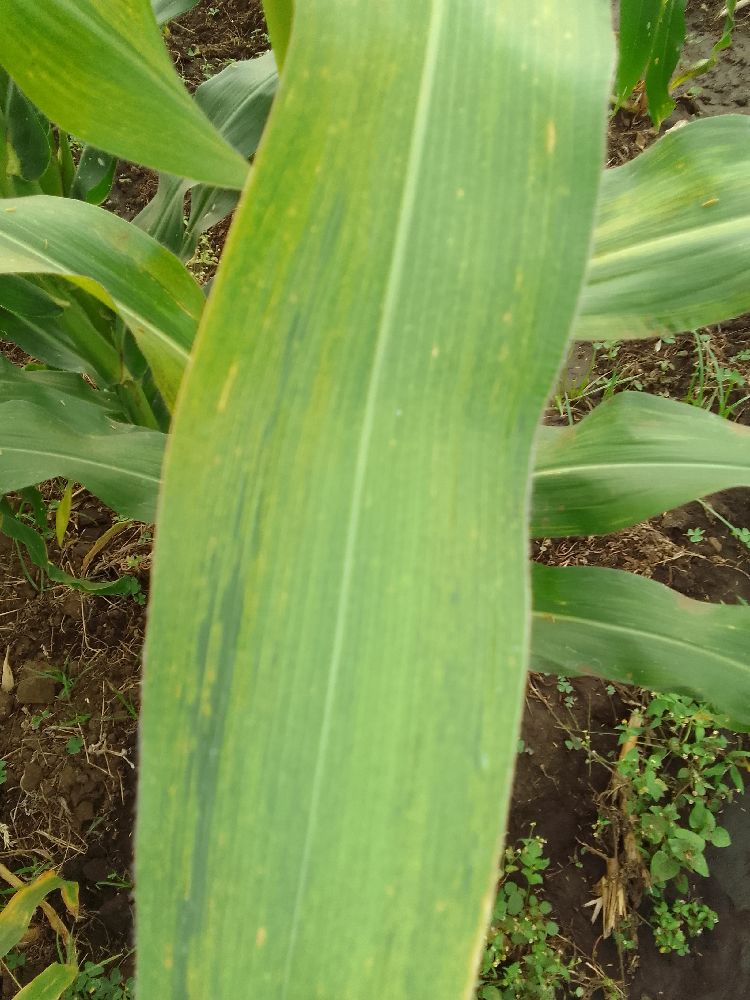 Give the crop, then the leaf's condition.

maize, maize lethal necrosis
